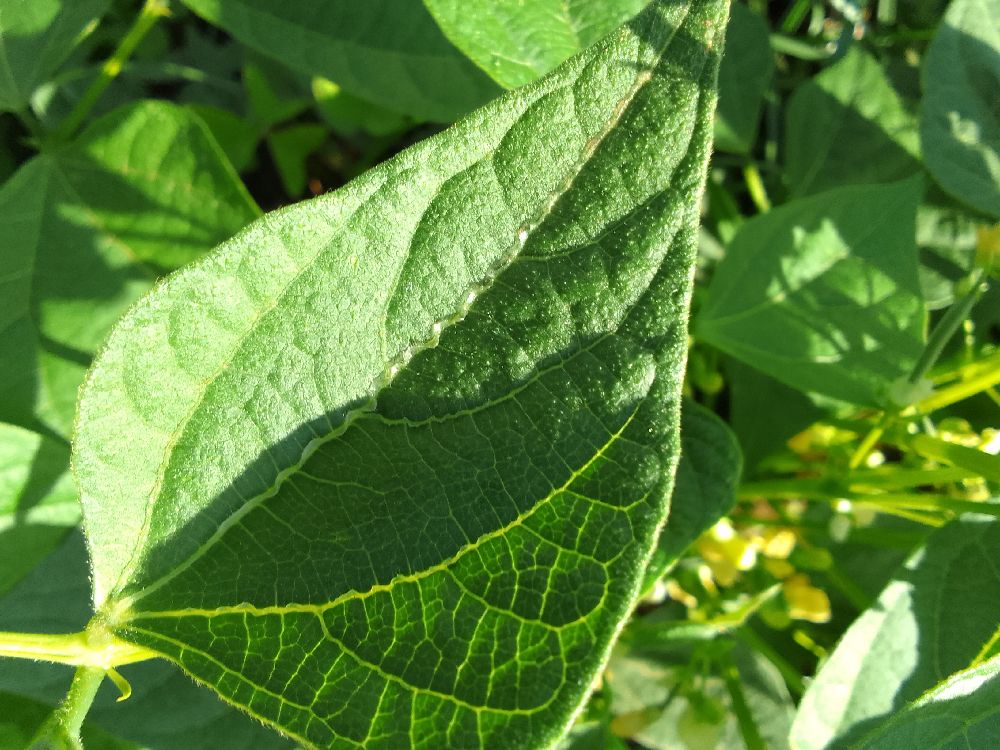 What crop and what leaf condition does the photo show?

common bean, healthy
